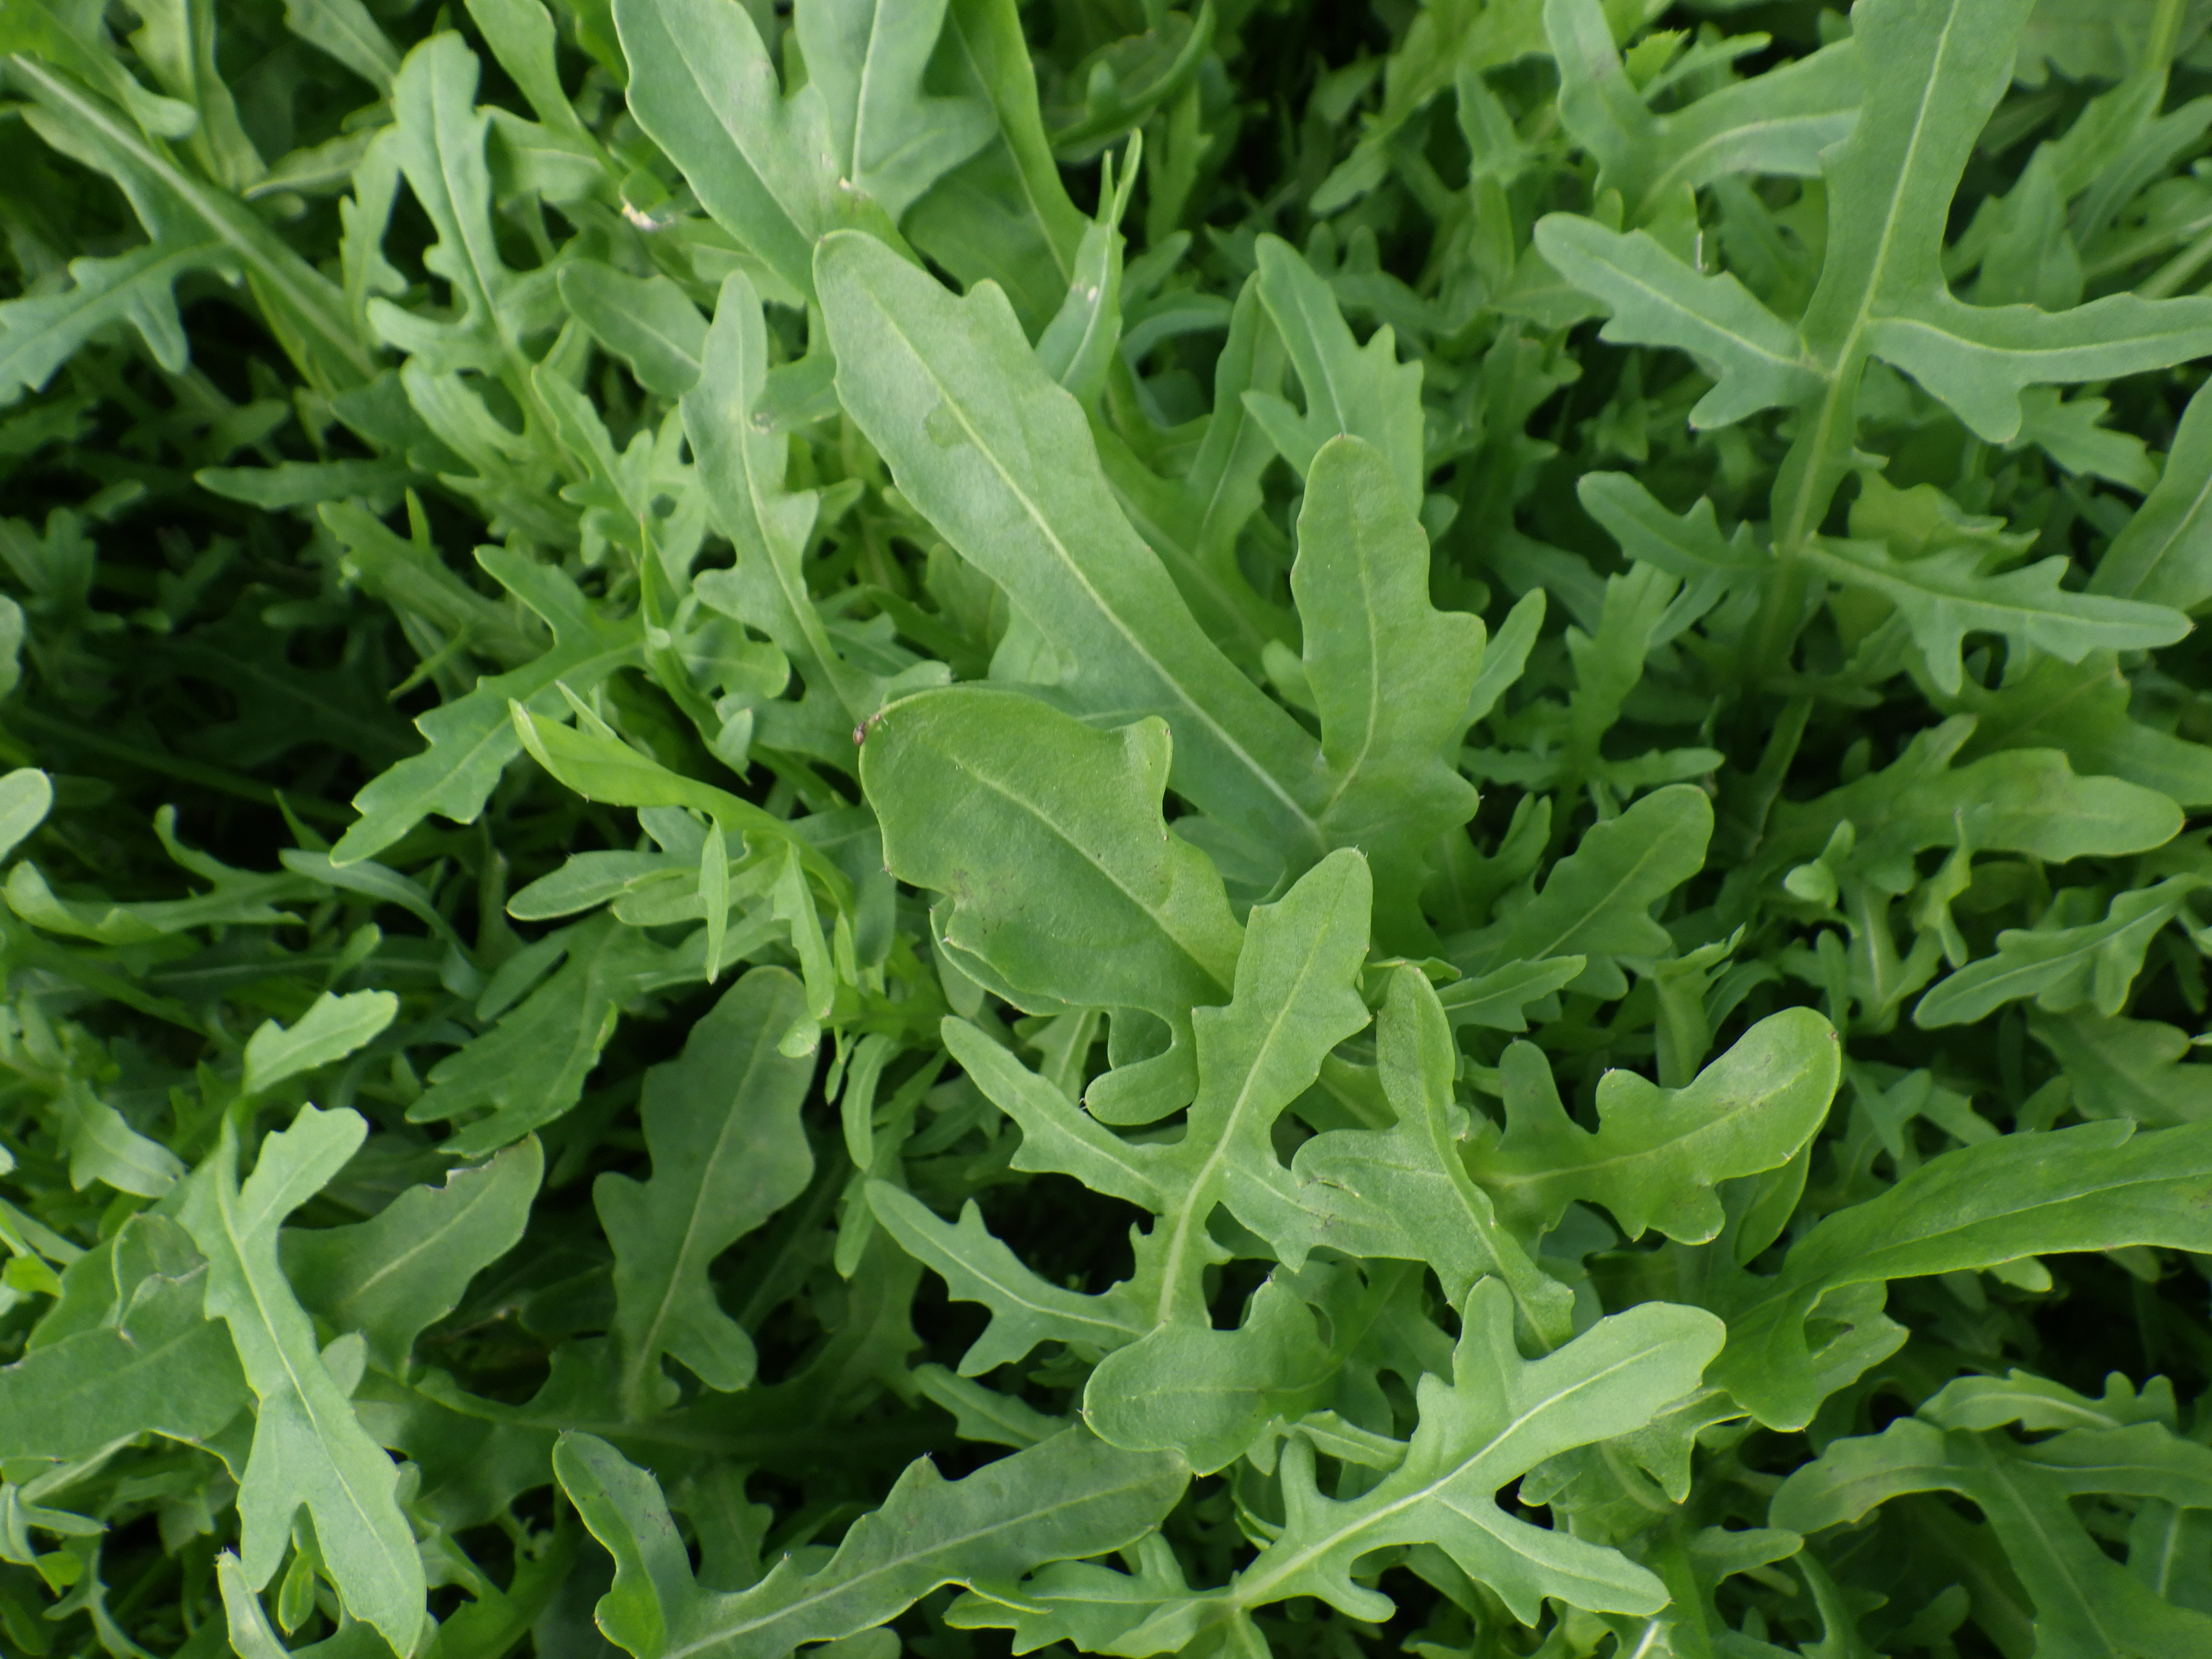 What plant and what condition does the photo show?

rocket, downy mildew
